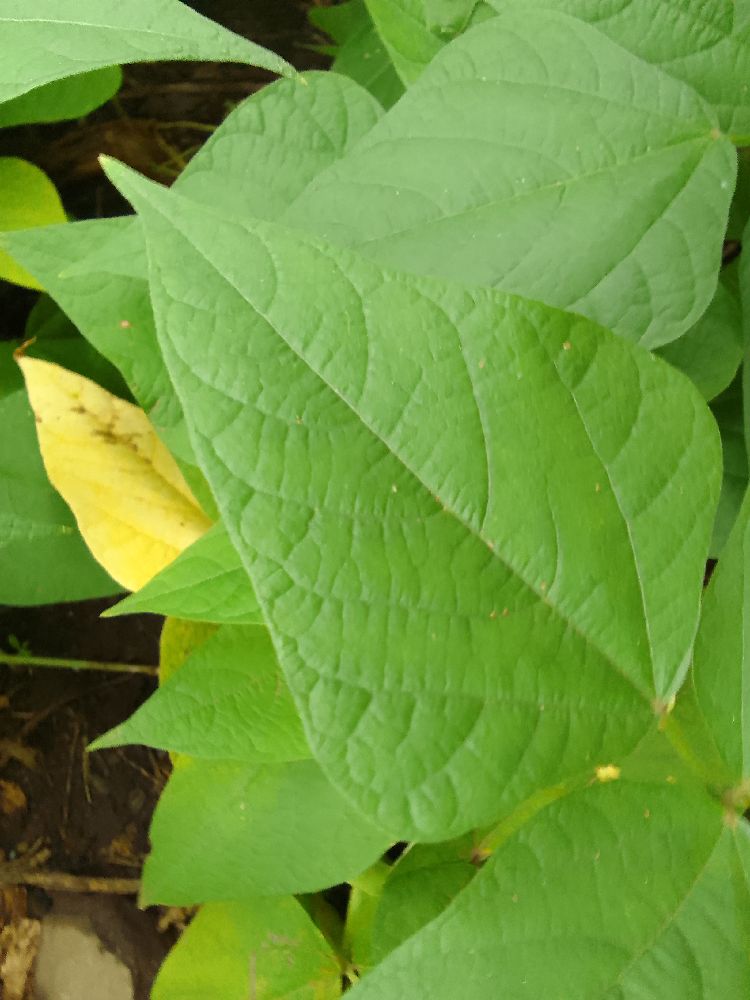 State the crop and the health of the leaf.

common bean, healthy
